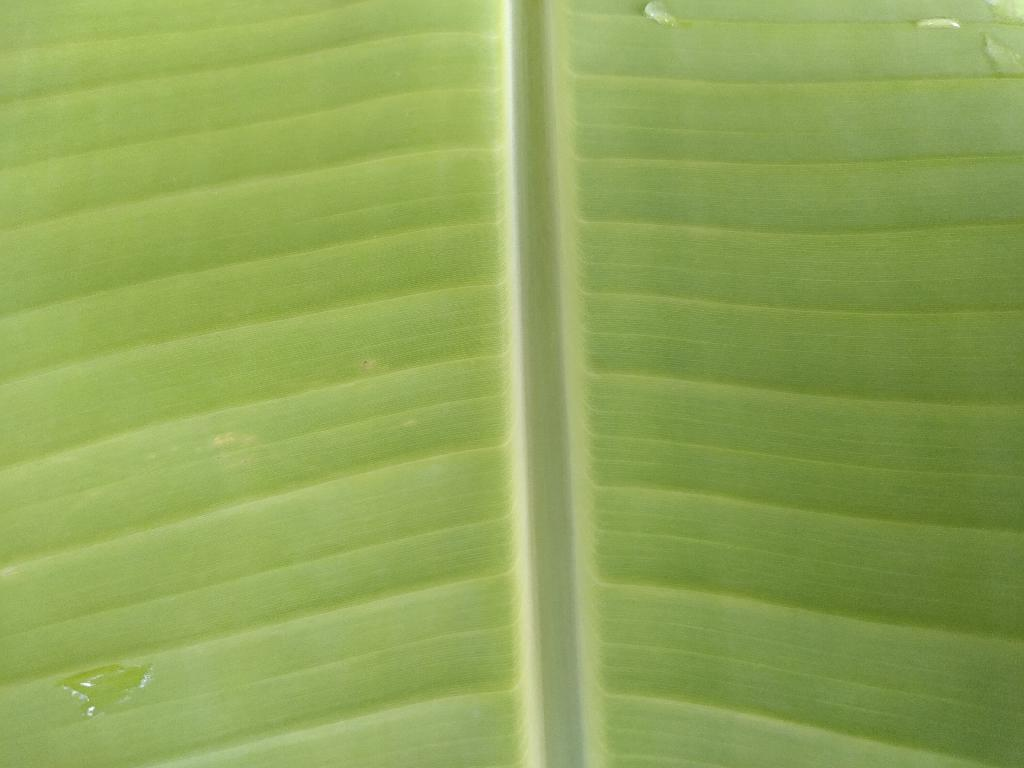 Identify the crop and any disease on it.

banana, healthy
